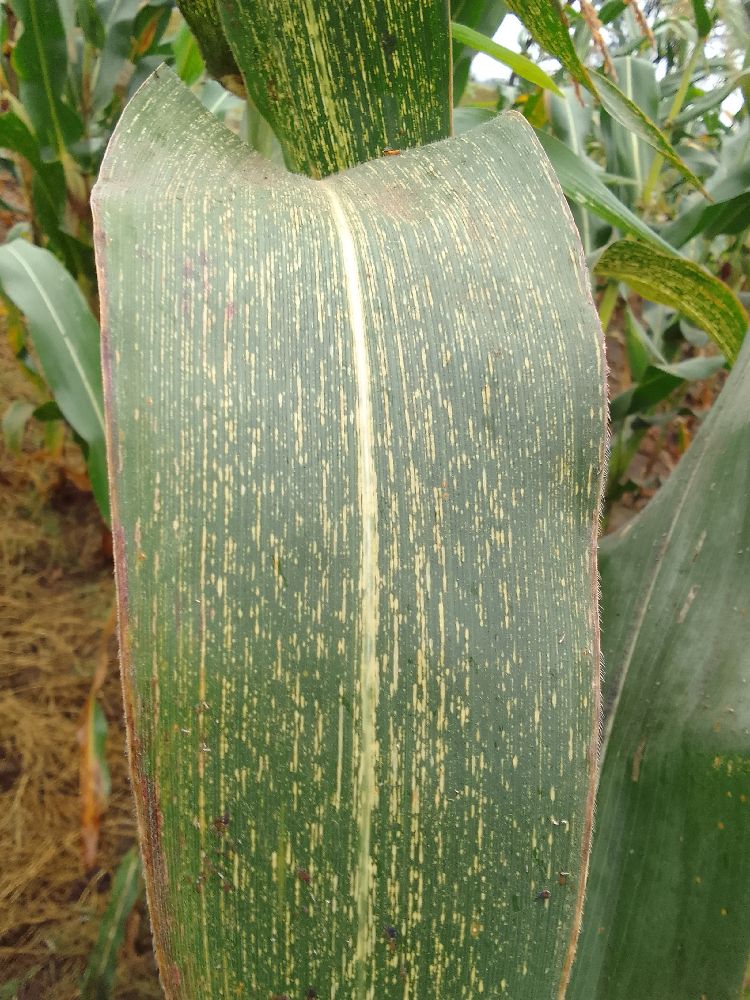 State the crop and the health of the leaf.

maize, maize streak virus
